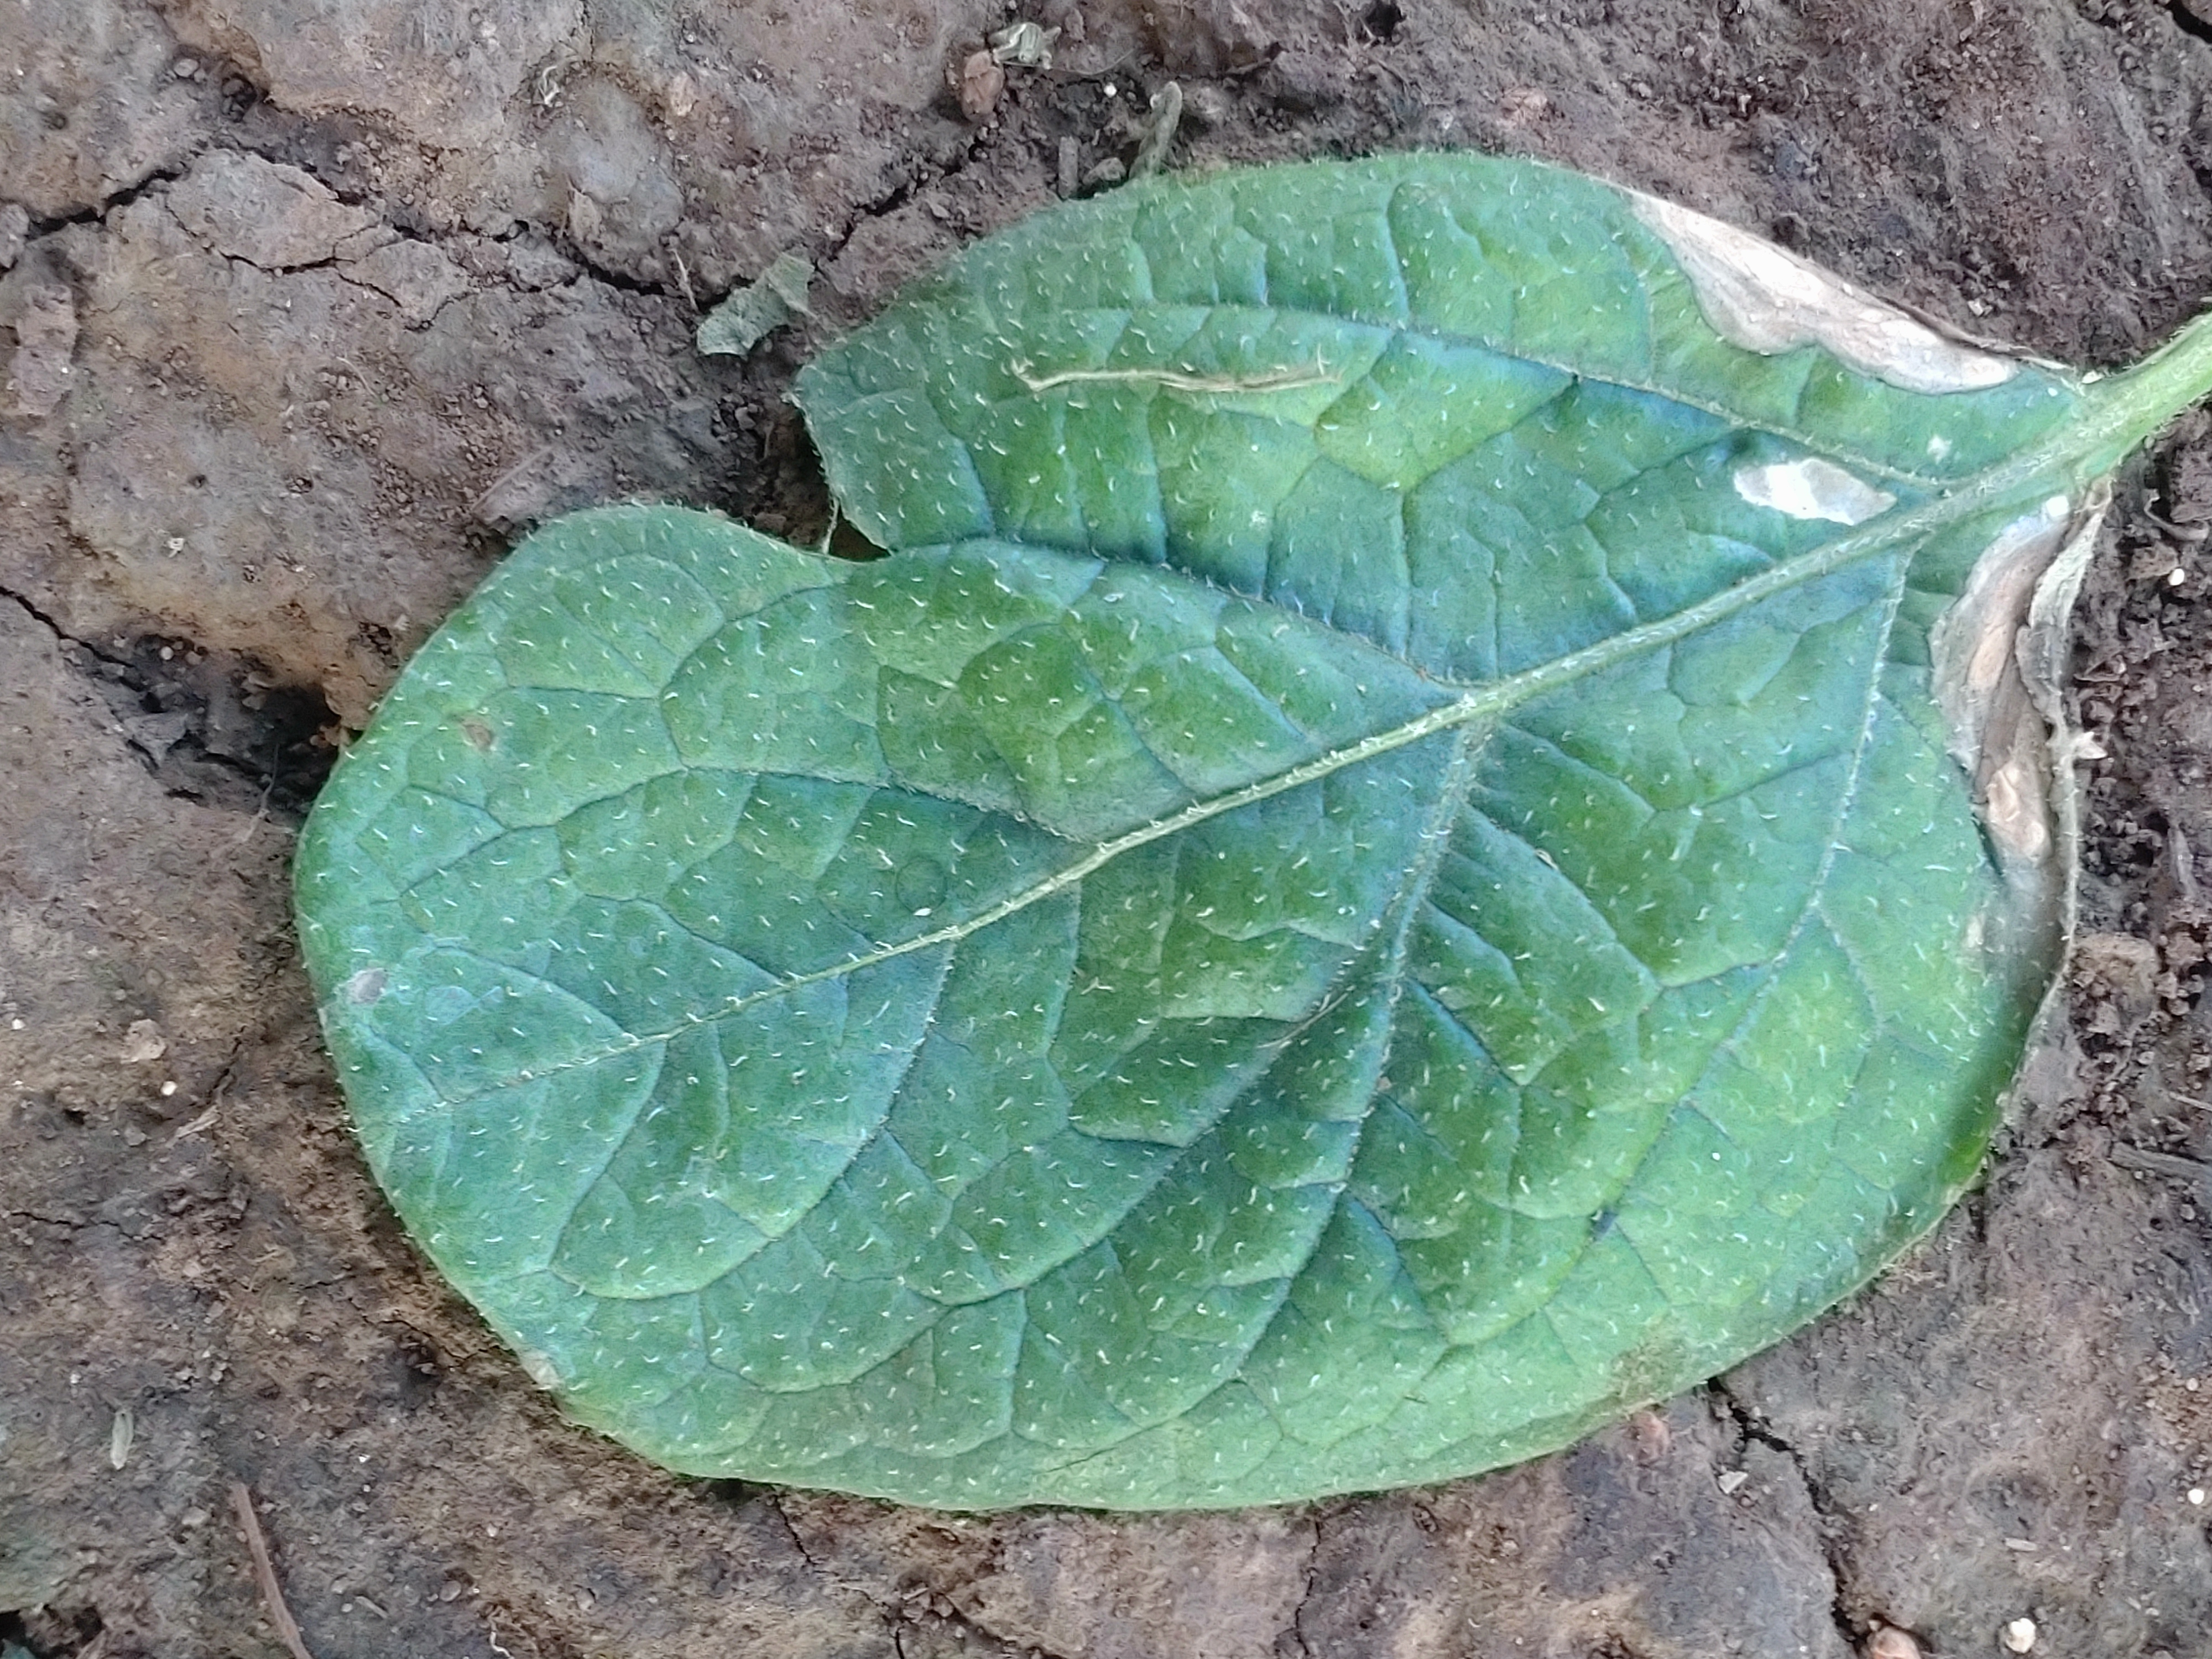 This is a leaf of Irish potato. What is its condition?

early blight
